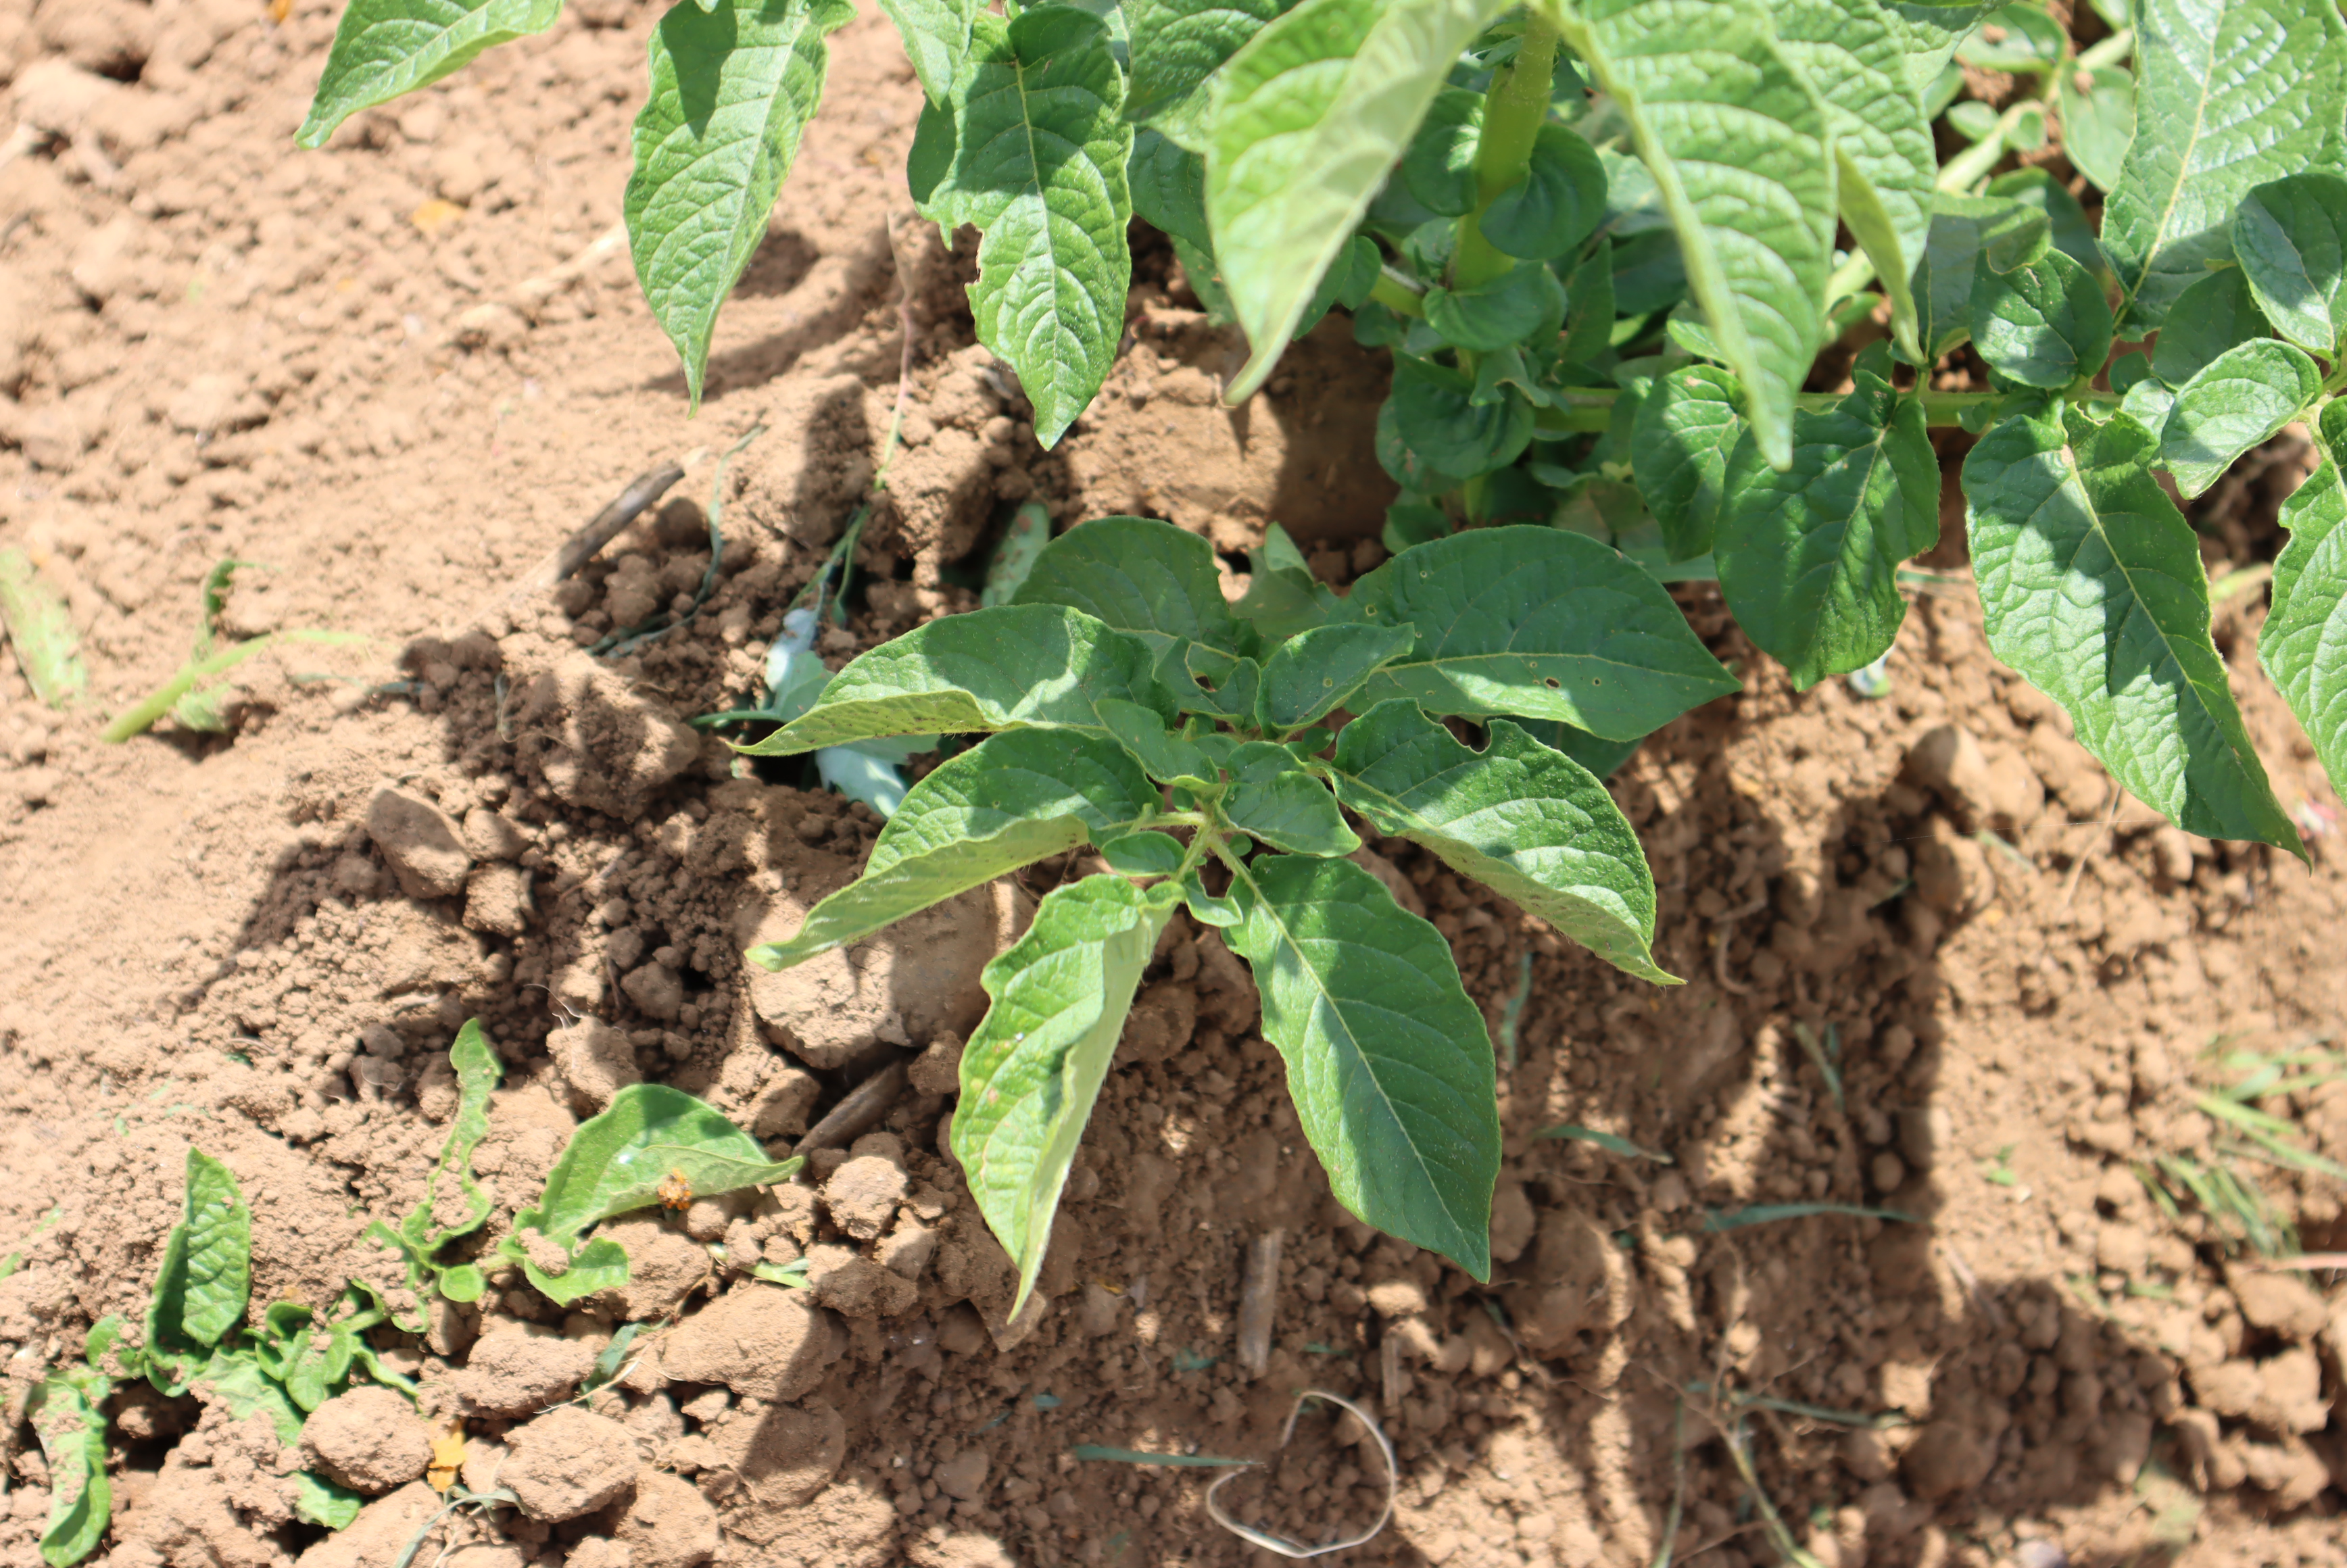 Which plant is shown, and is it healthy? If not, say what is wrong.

potato, phytophagous
